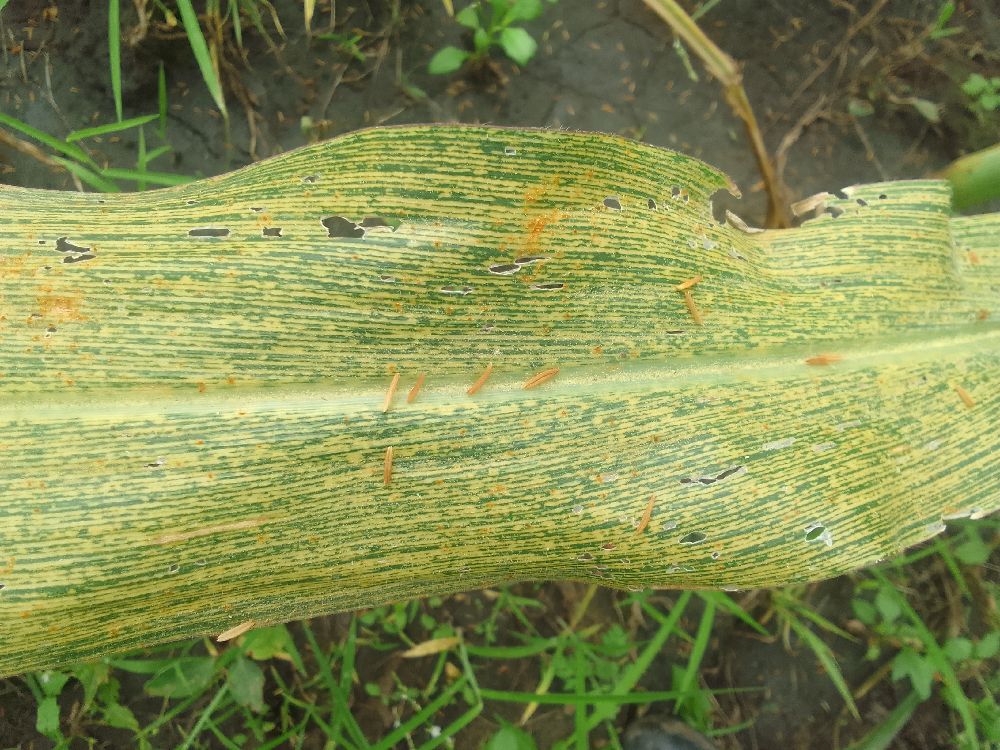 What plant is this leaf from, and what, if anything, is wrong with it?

maize, maize streak virus
